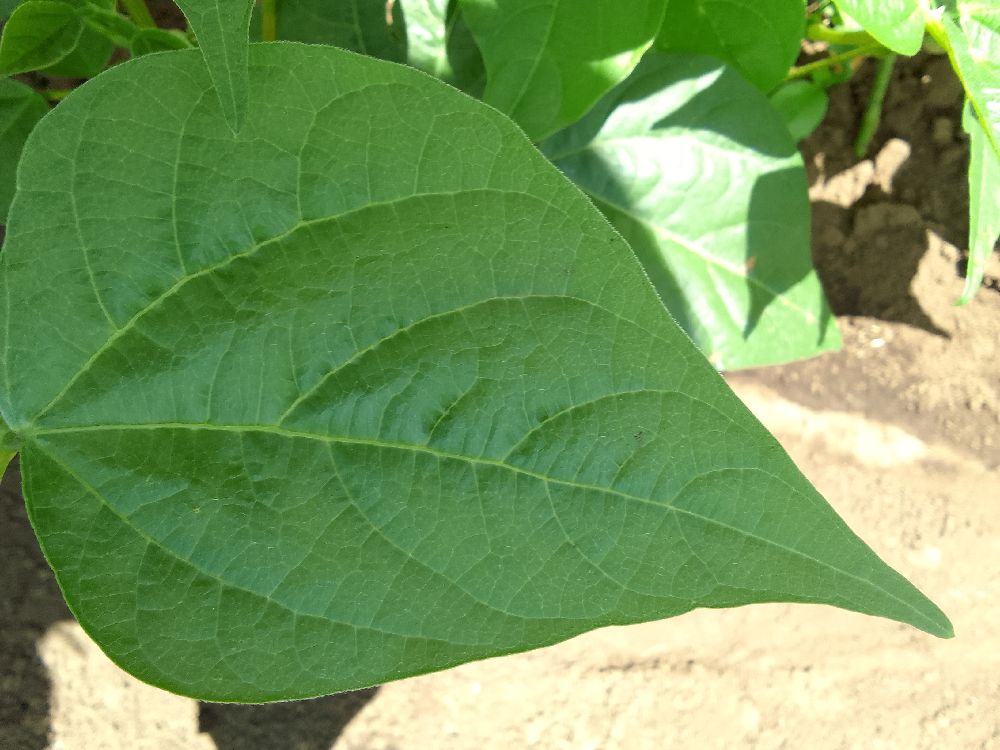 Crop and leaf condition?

common bean, healthy
